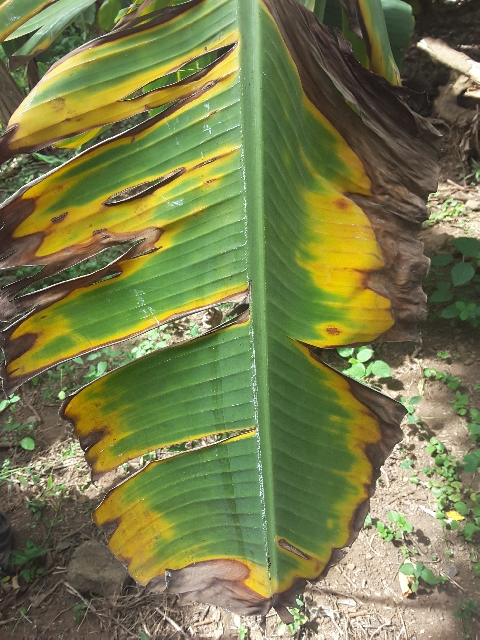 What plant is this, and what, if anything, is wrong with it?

banana, fusarium wilt race 1
